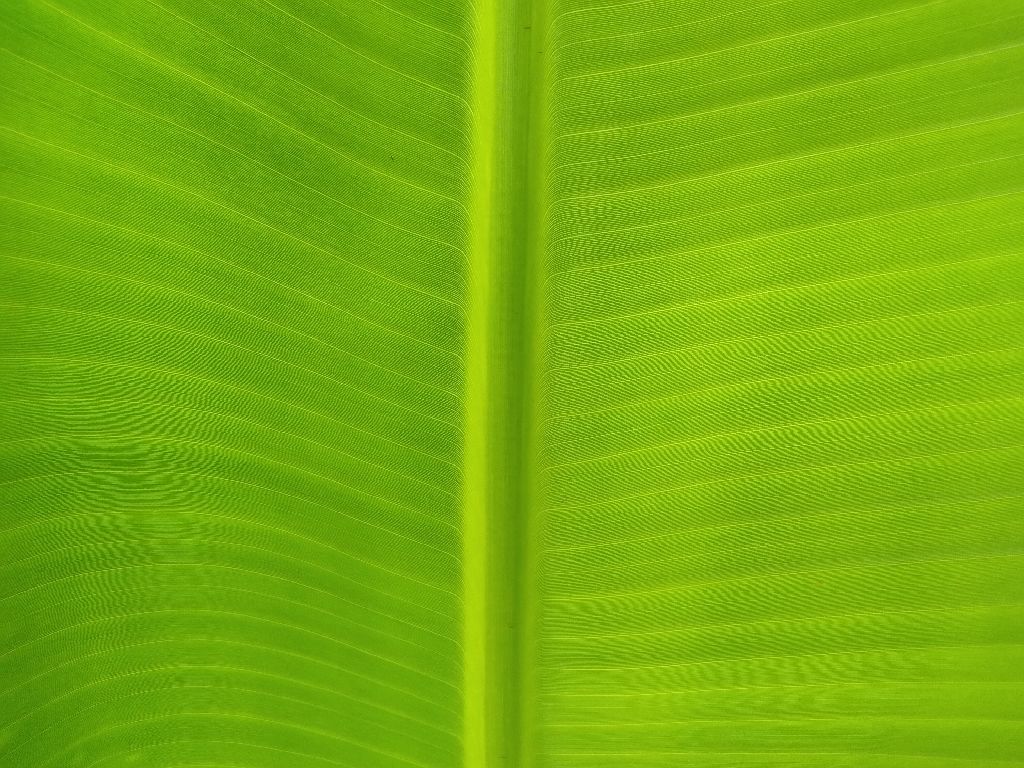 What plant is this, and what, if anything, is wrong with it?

banana, healthy
